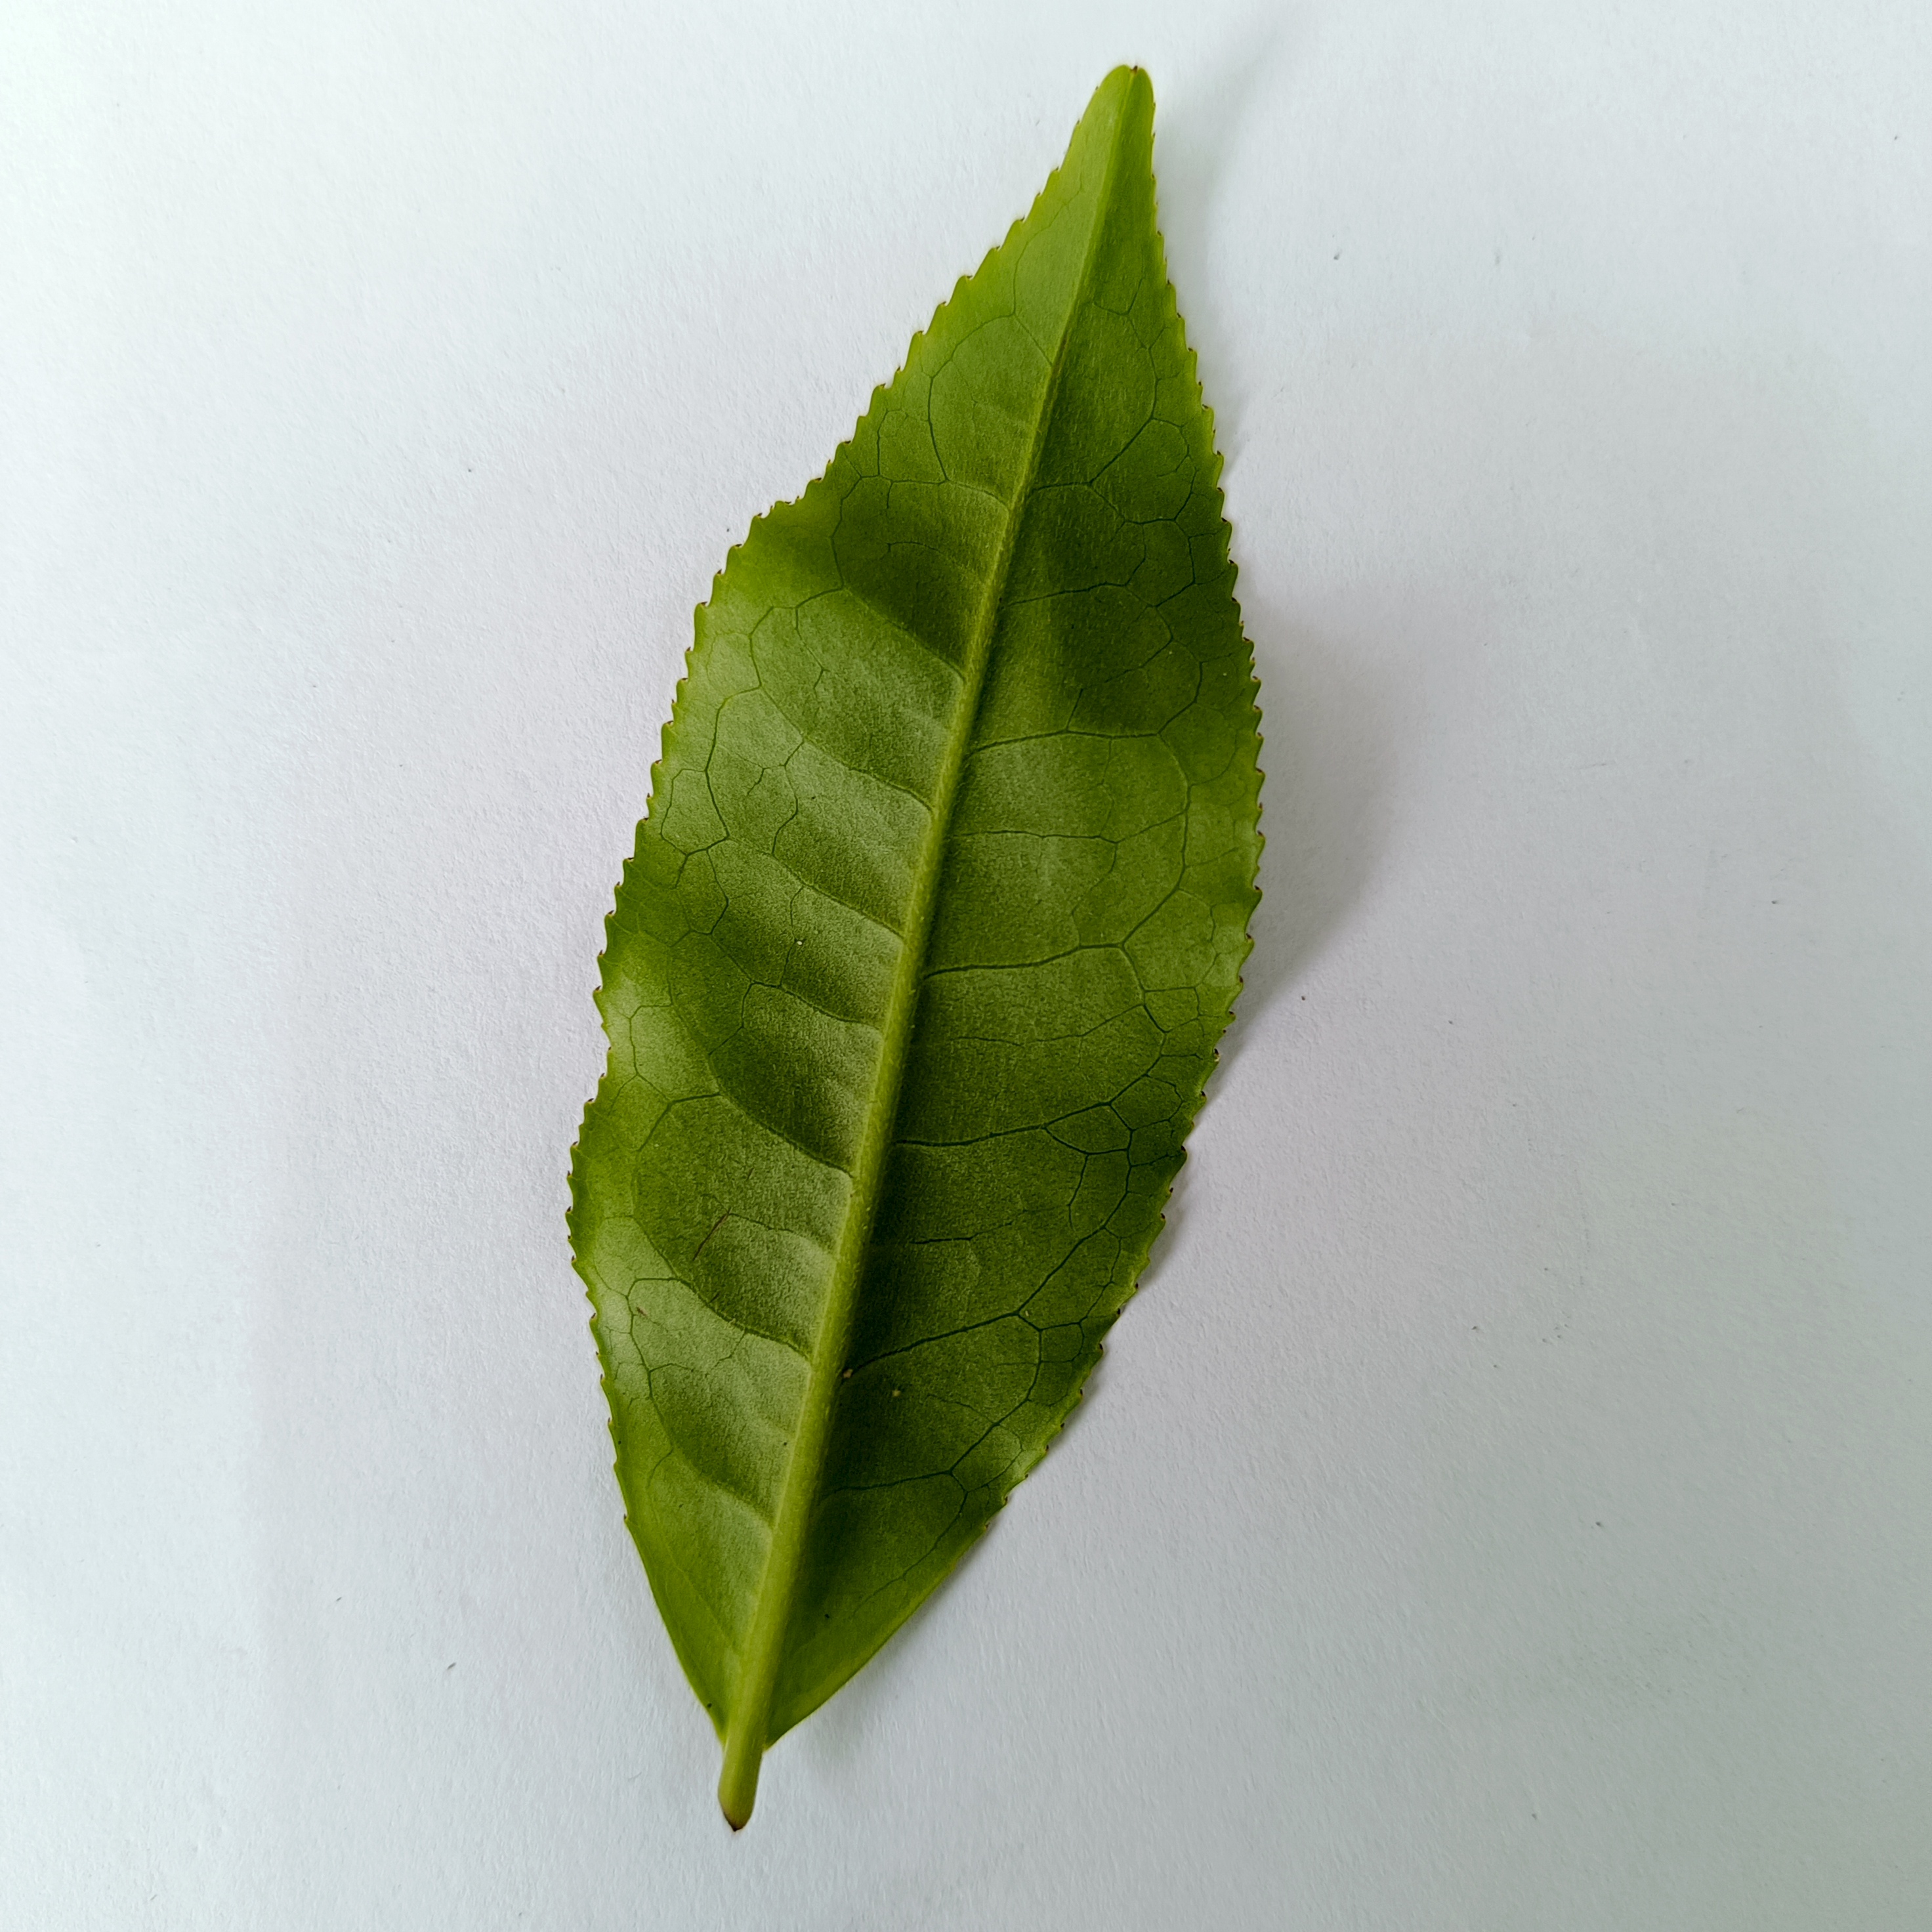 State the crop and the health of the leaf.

tea, healthy
